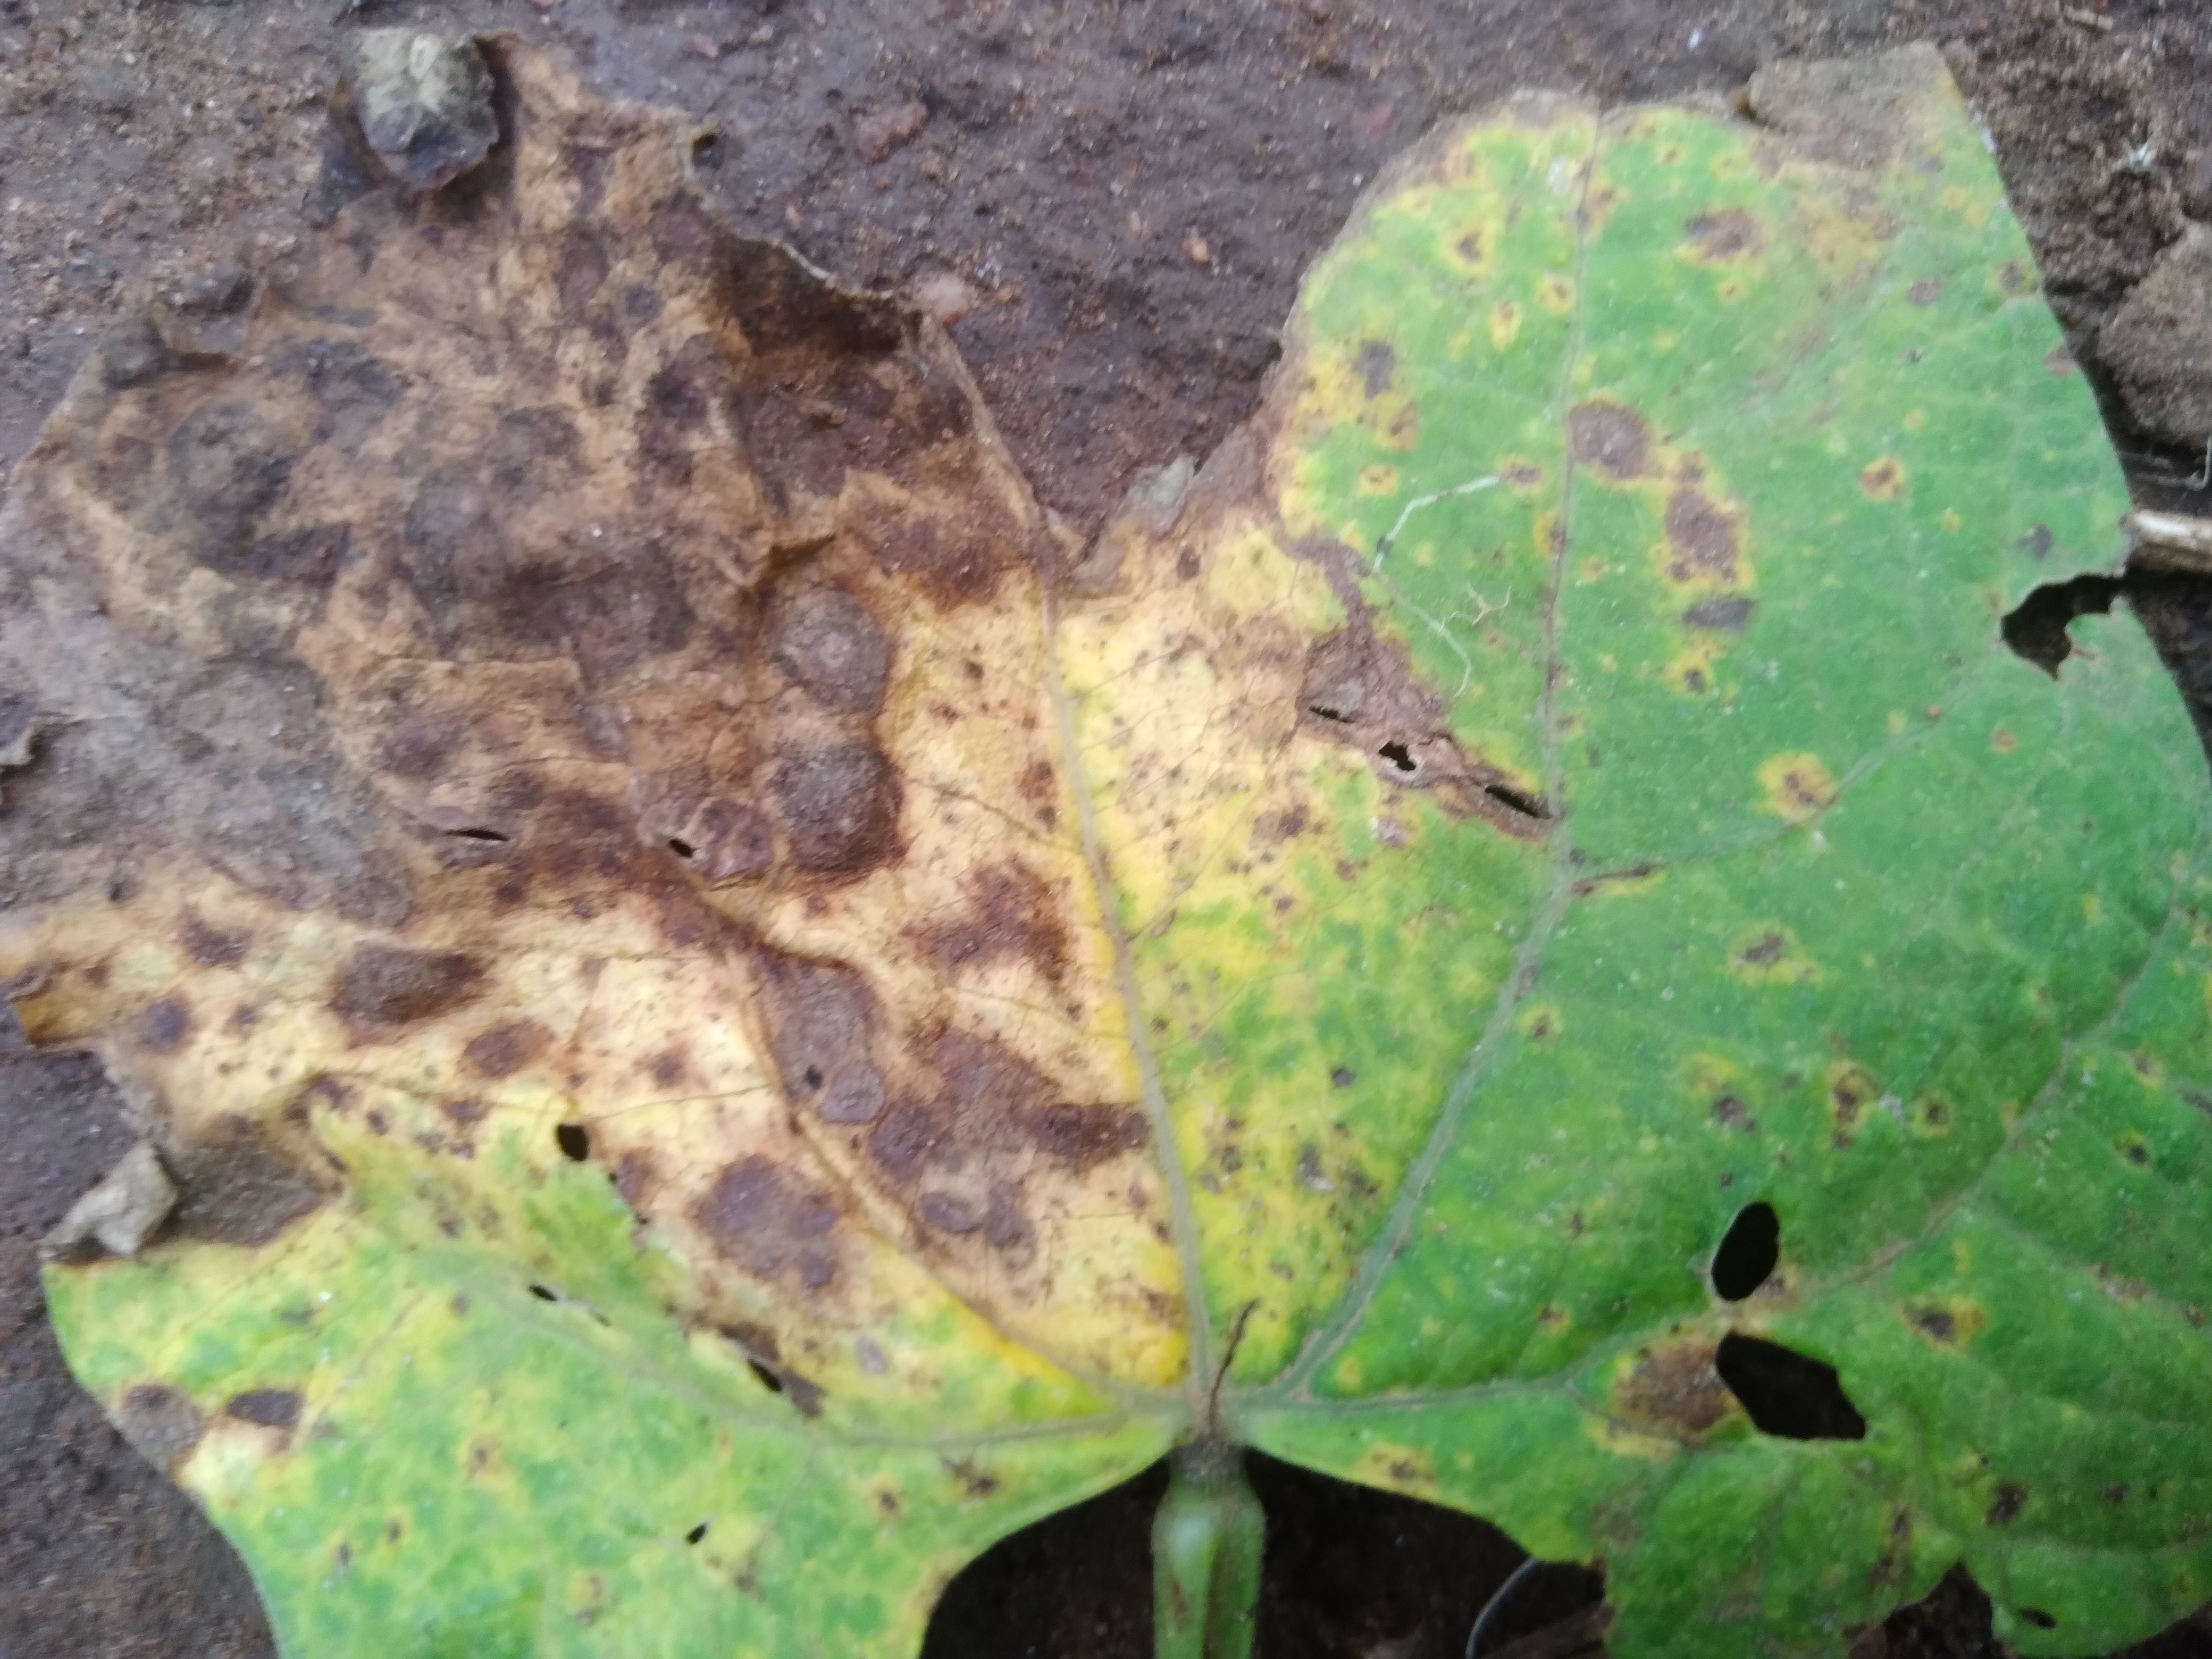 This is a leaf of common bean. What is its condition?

rust
